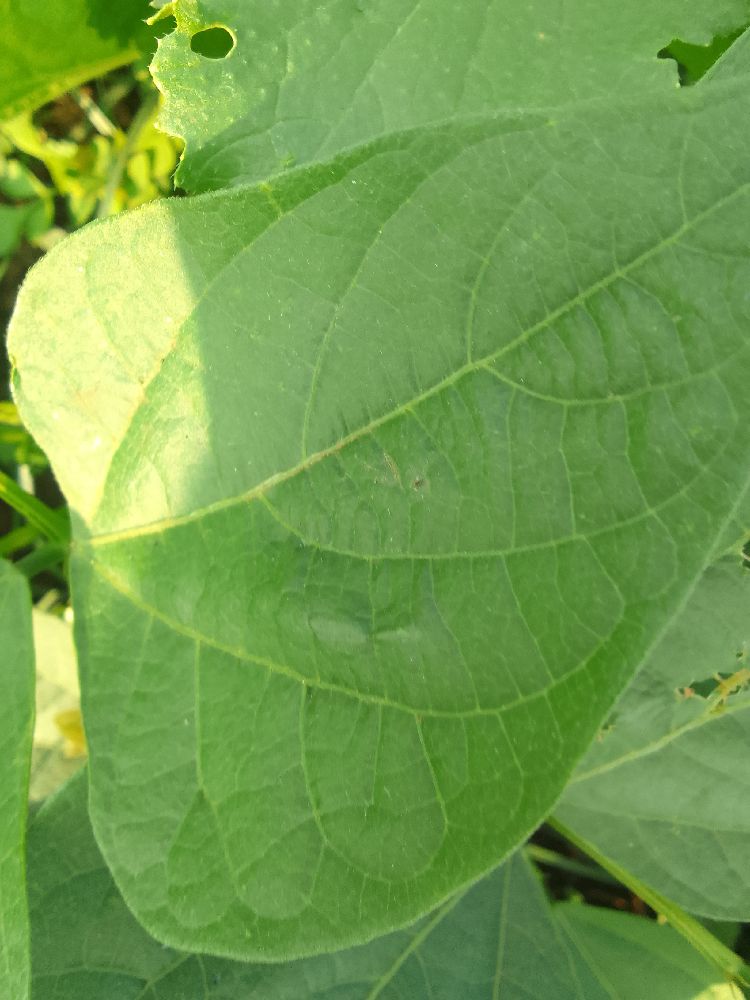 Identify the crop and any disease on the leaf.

common bean, healthy
